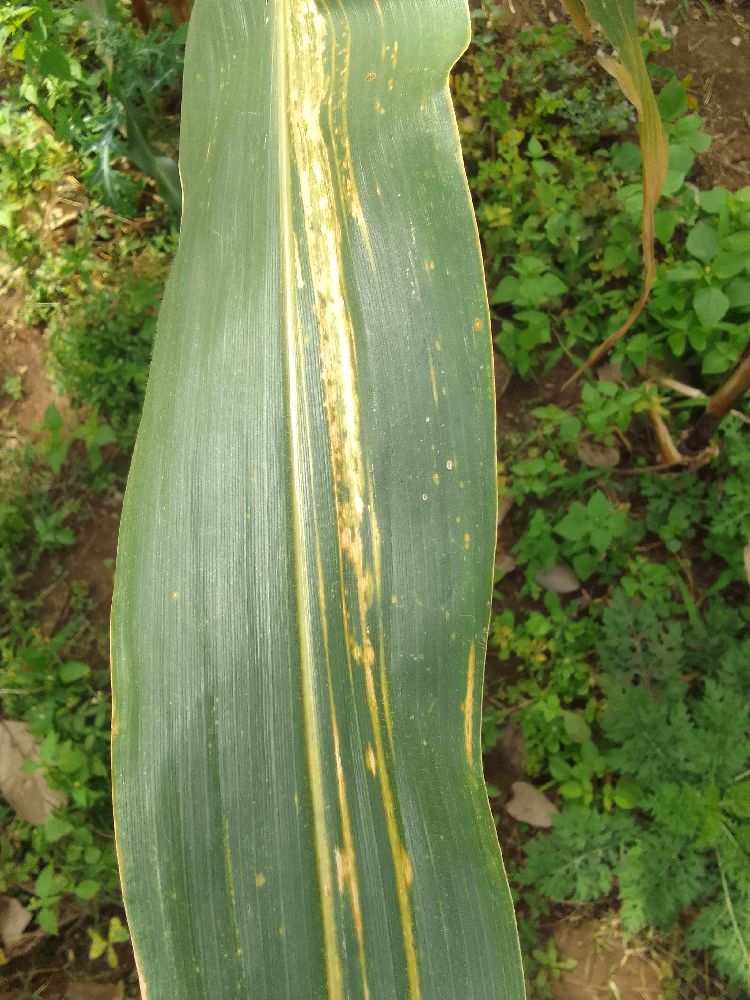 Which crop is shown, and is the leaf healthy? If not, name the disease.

maize, maize lethal necrosis
